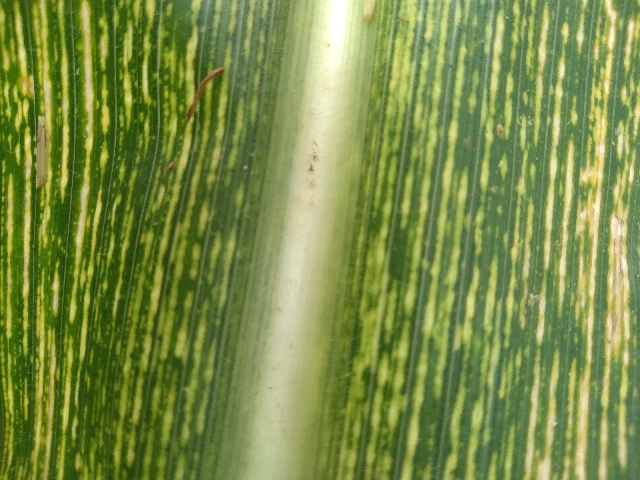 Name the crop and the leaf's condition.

maize, maize streak virus
